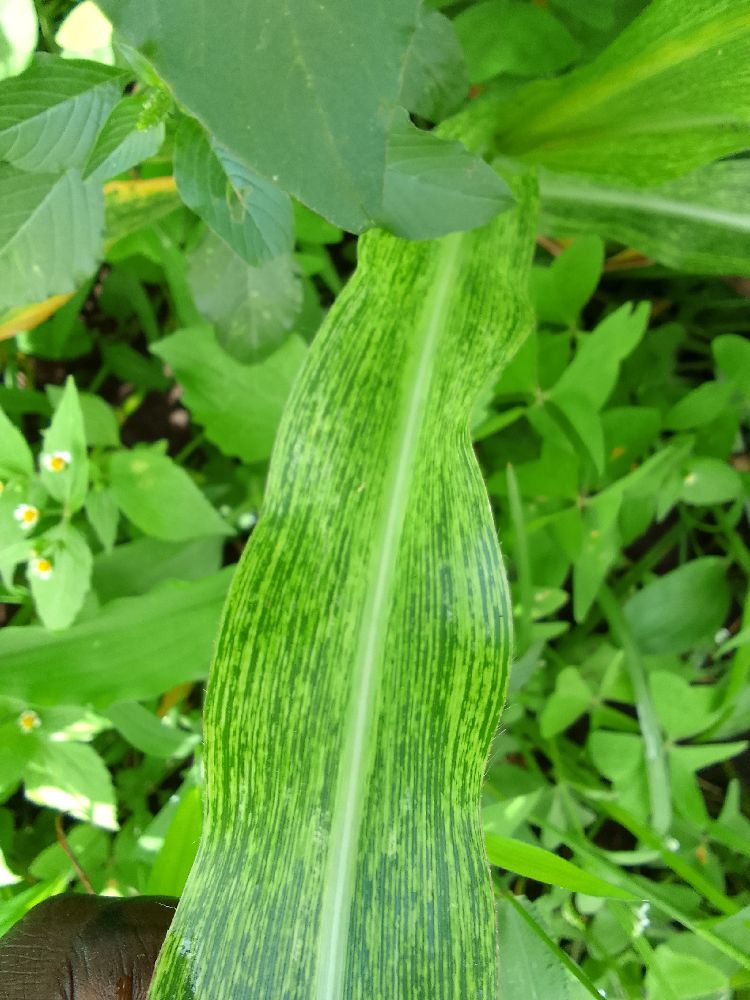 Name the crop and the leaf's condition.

maize, maize streak virus
